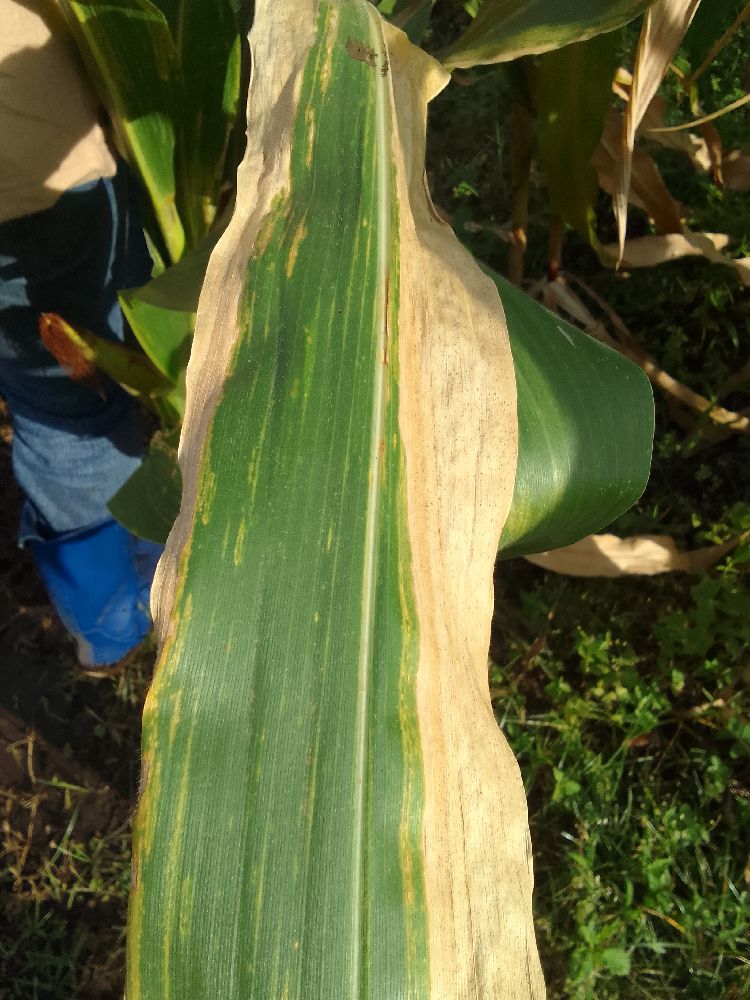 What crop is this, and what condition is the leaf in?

maize, maize lethal necrosis
